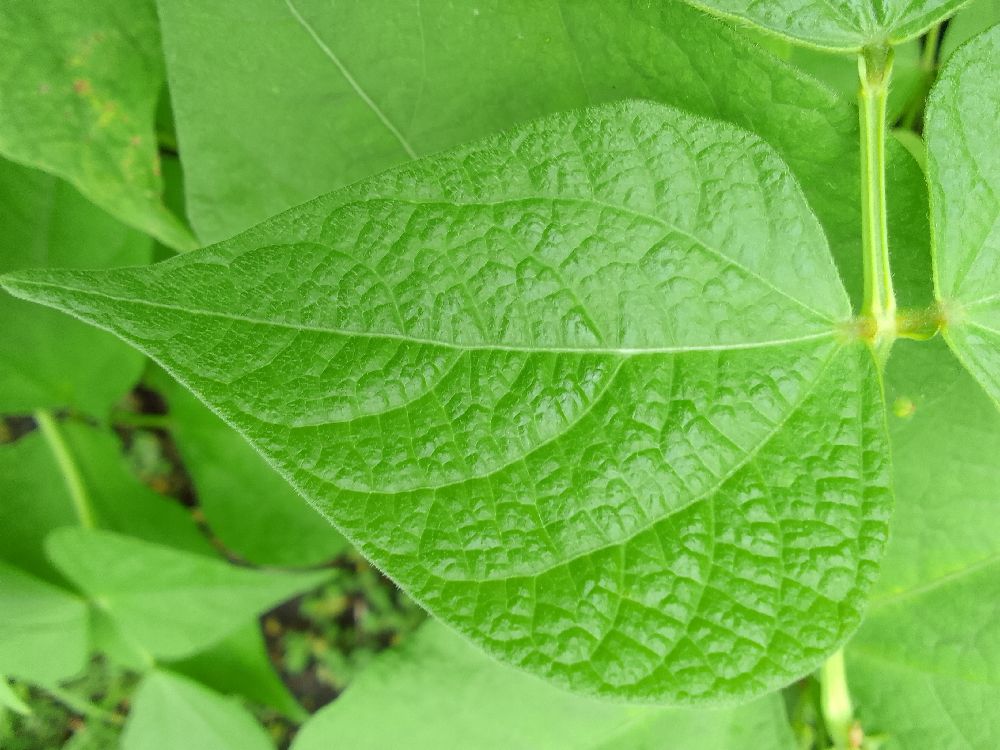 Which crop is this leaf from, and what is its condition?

common bean, healthy
